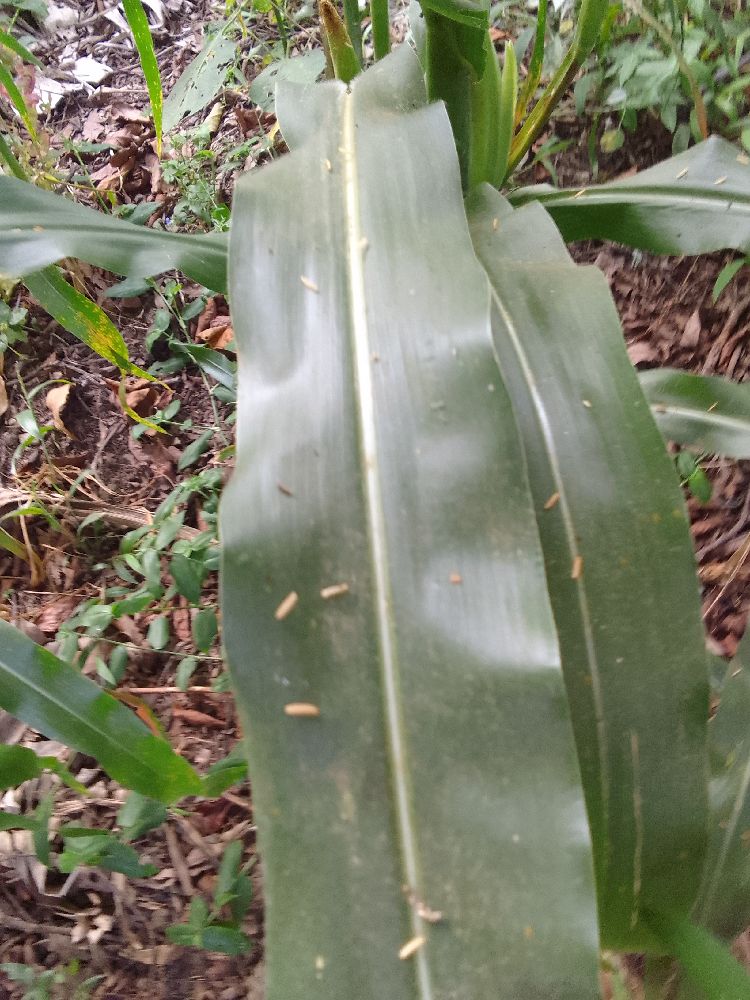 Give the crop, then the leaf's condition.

maize, healthy
